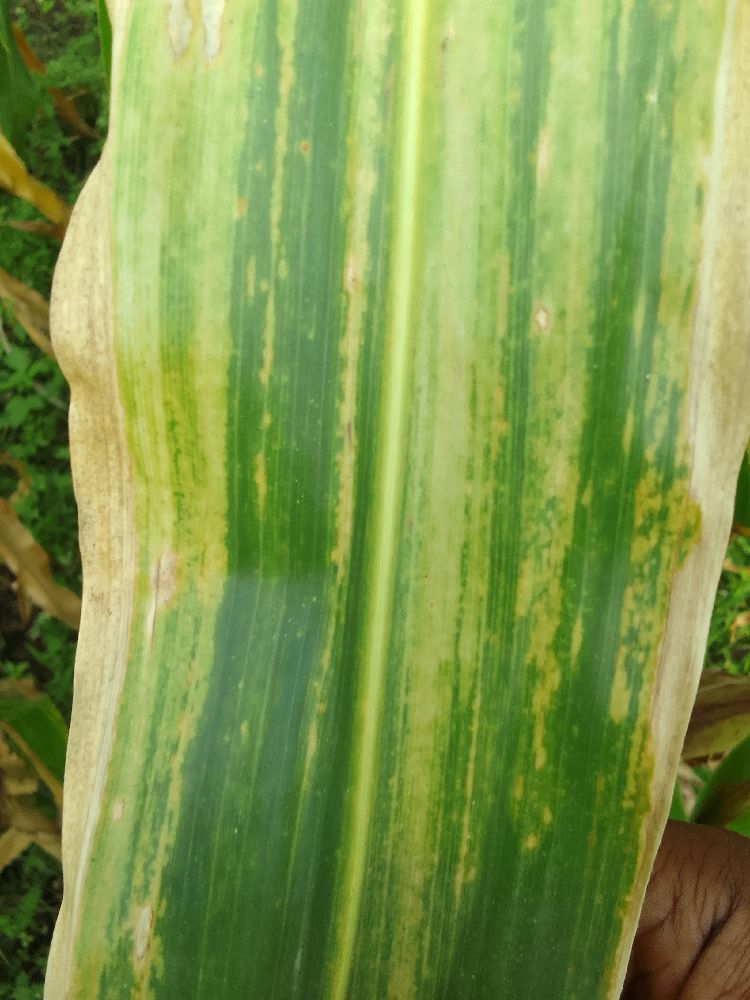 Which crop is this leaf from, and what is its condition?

maize, maize lethal necrosis
